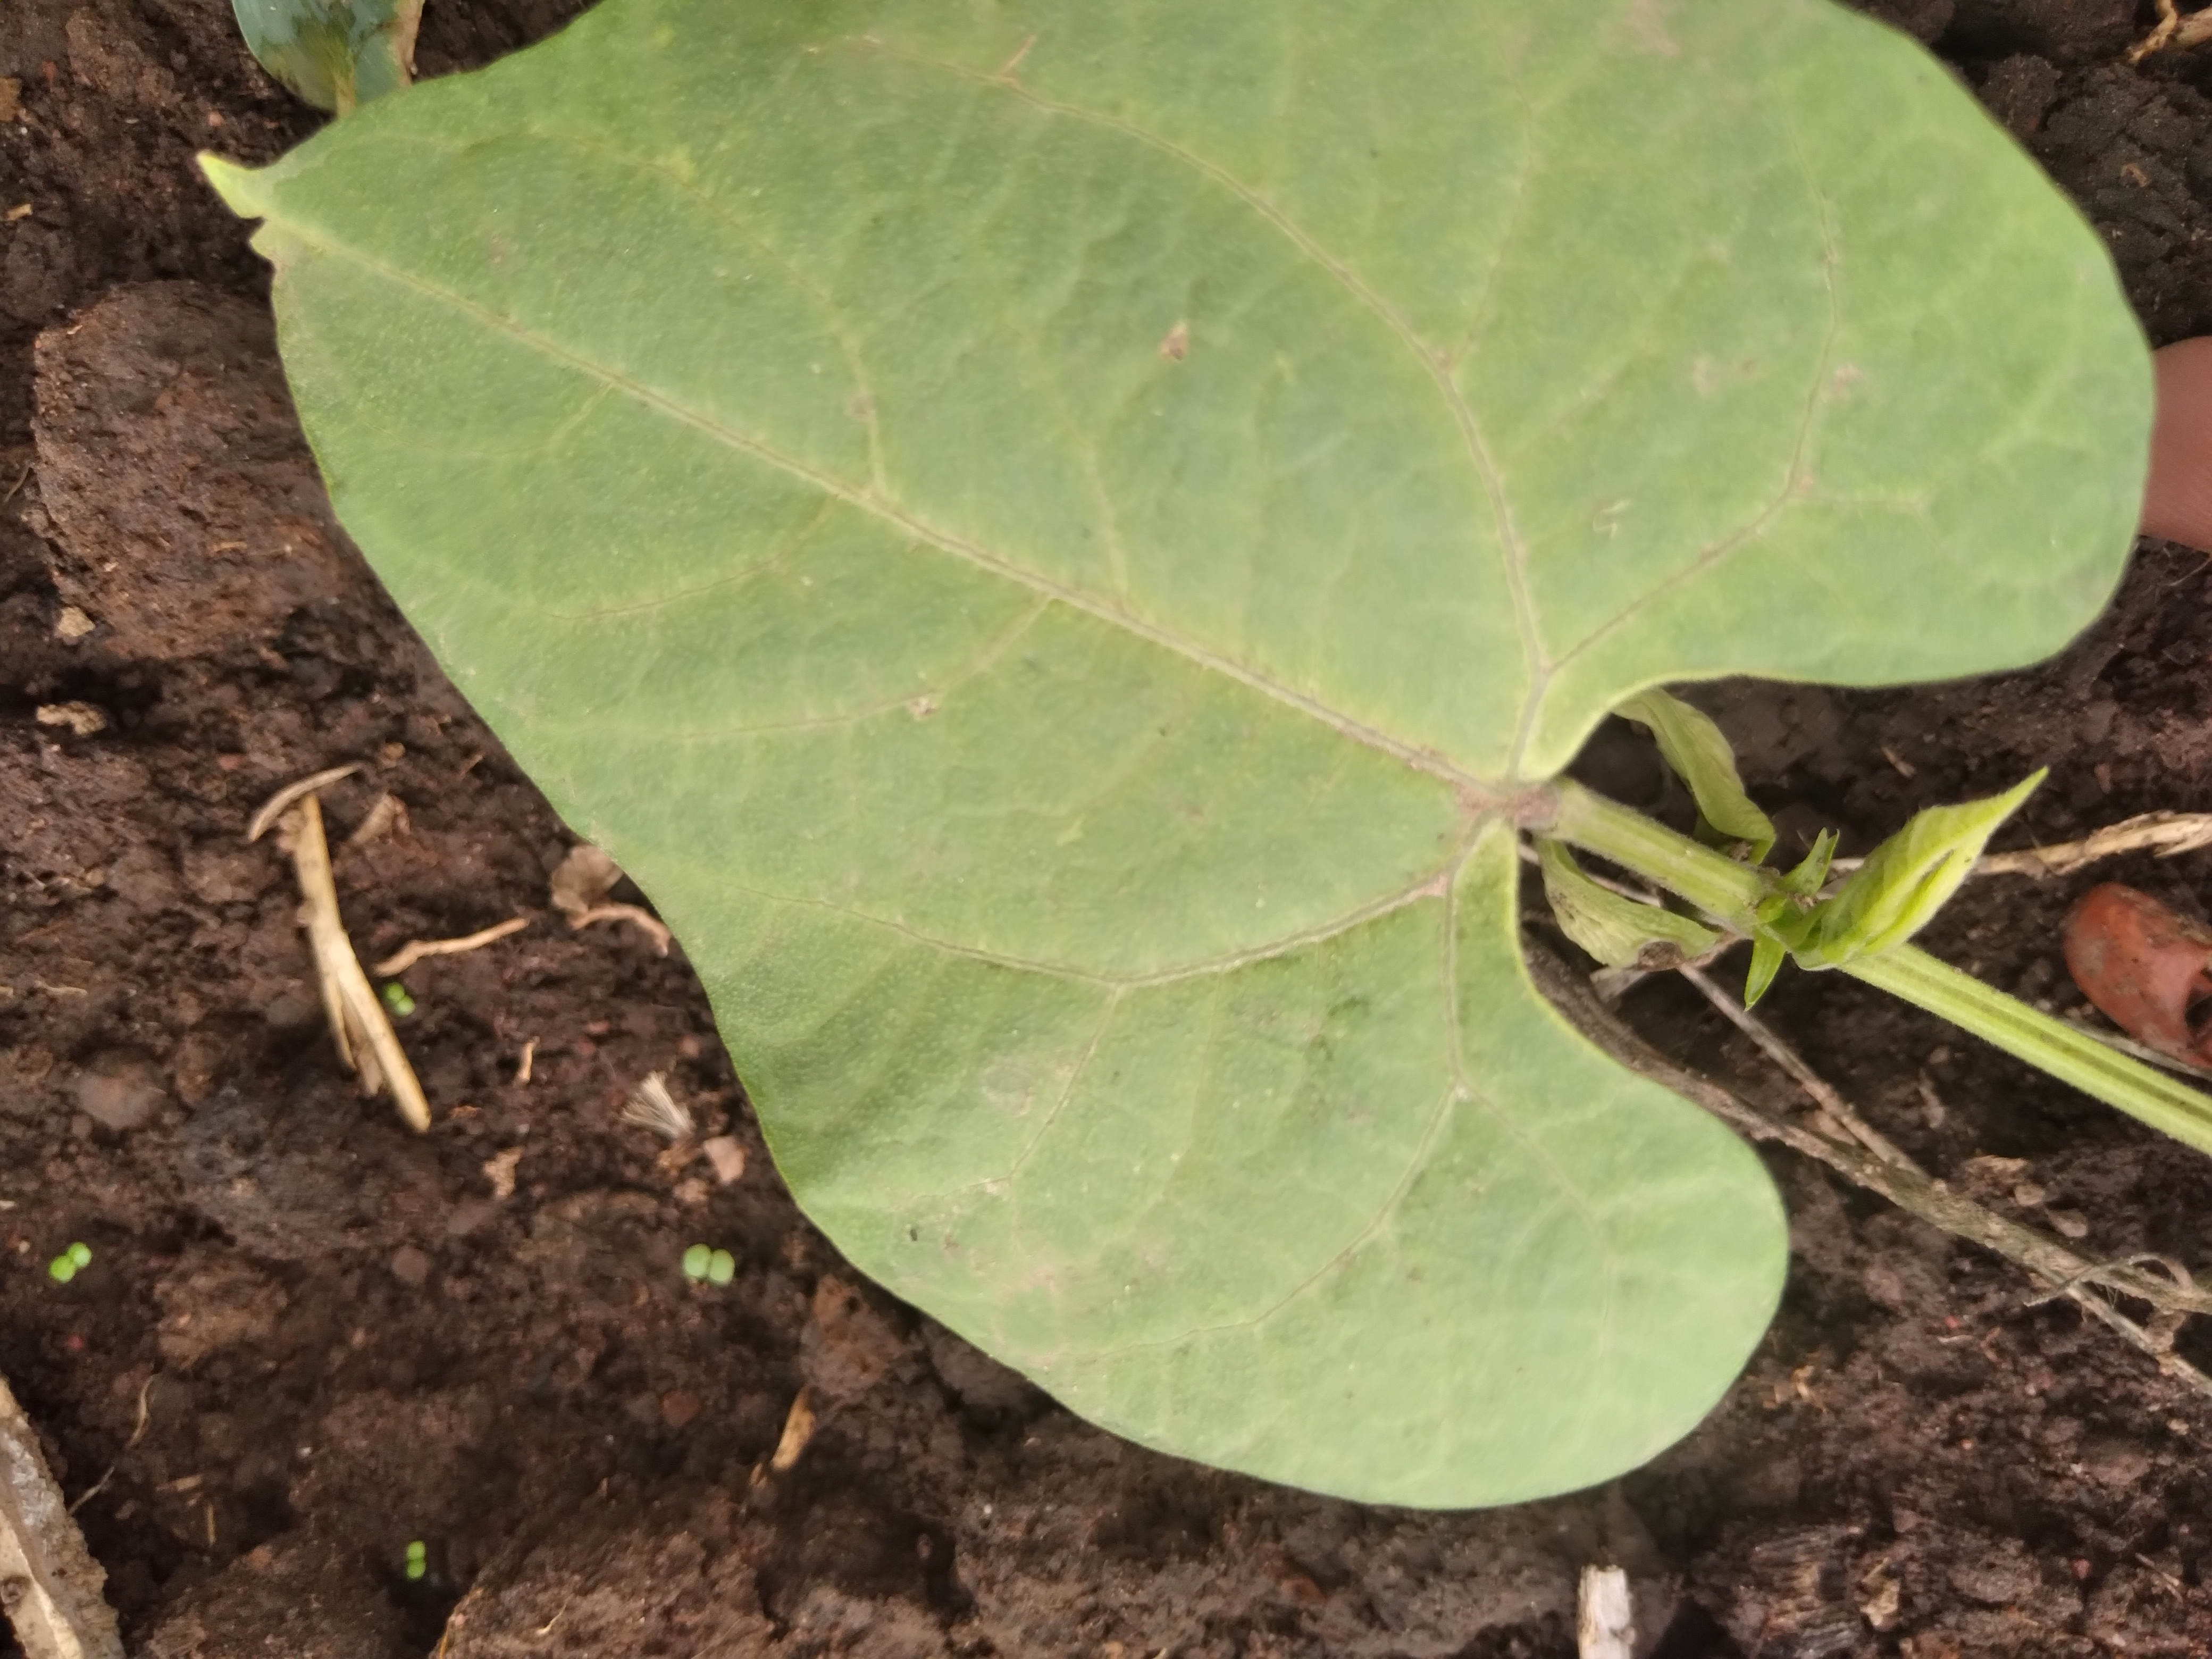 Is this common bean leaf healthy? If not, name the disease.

healthy
